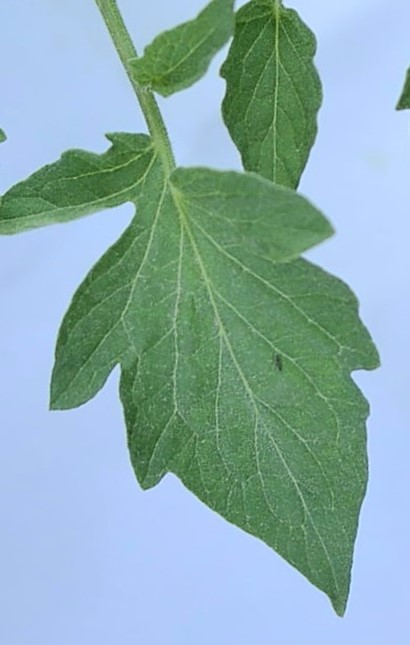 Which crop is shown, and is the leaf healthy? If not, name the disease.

tomato, healthy
